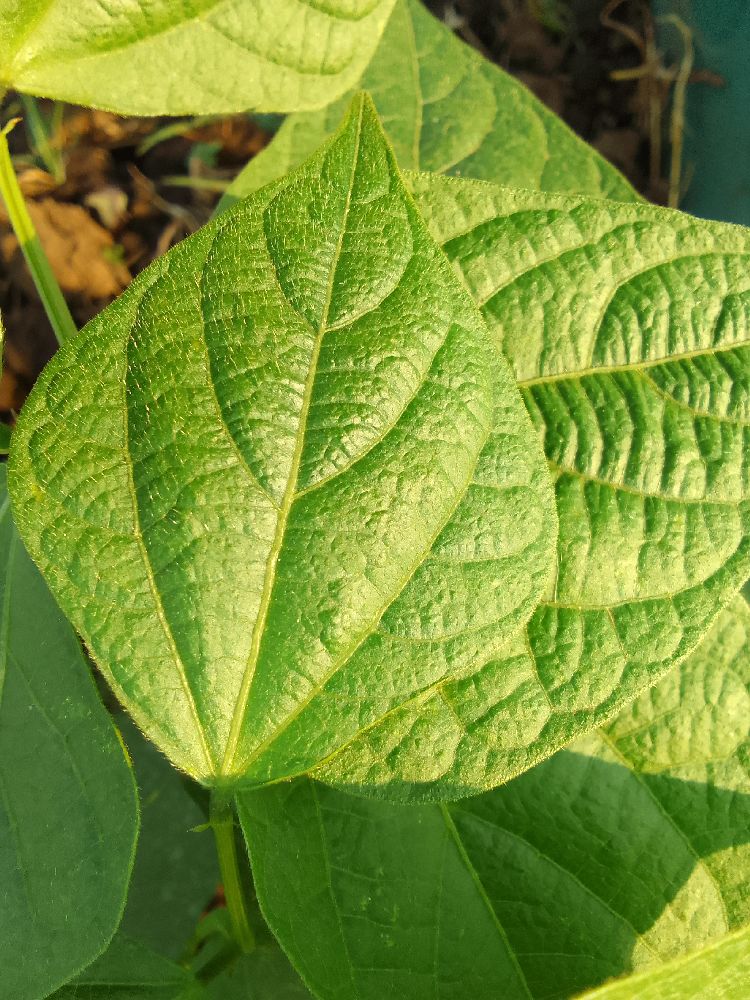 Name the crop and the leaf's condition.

common bean, healthy
